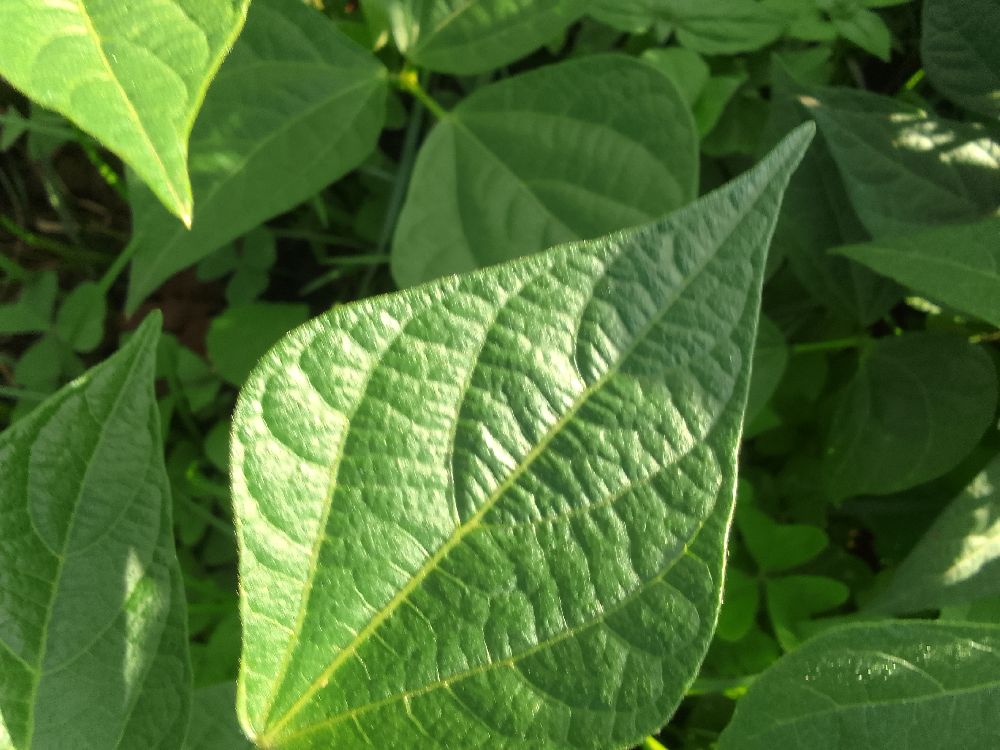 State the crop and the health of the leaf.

common bean, healthy
